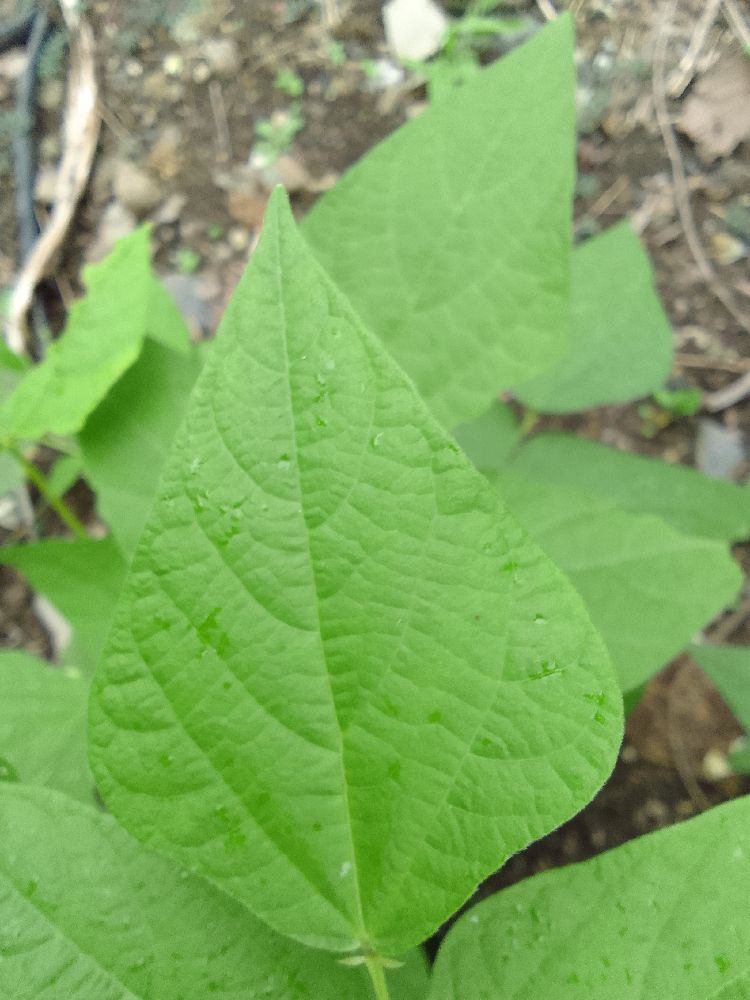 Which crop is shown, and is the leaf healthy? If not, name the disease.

common bean, healthy
